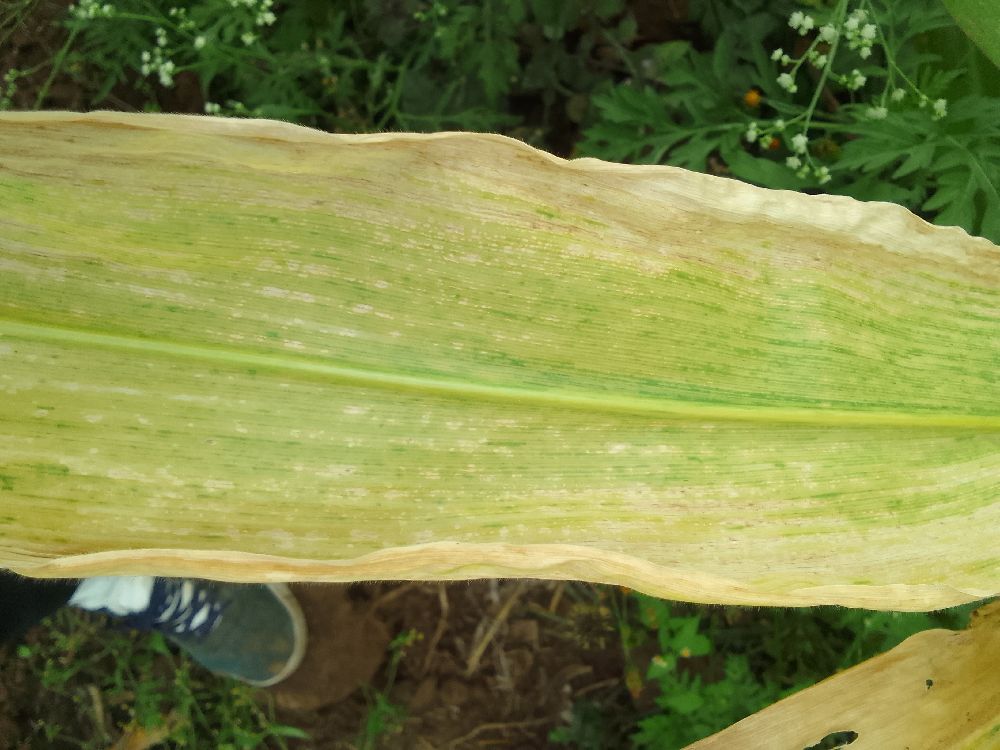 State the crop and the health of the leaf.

maize, maize lethal necrosis
